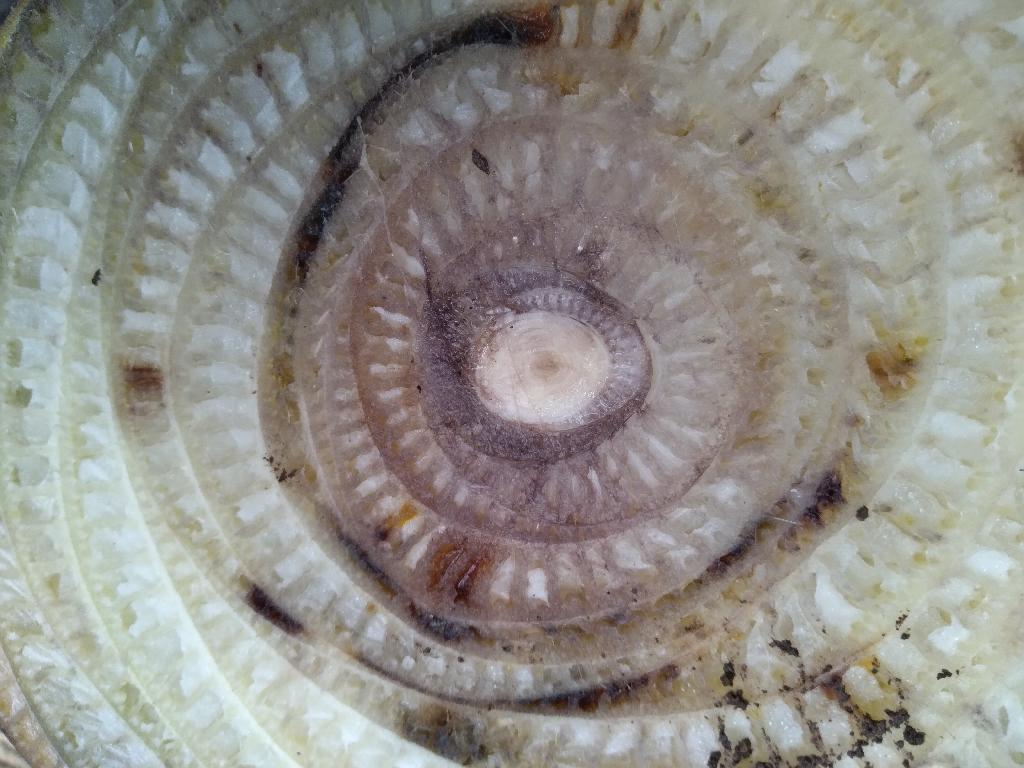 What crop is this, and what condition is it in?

banana, fusarium wilt race 1
